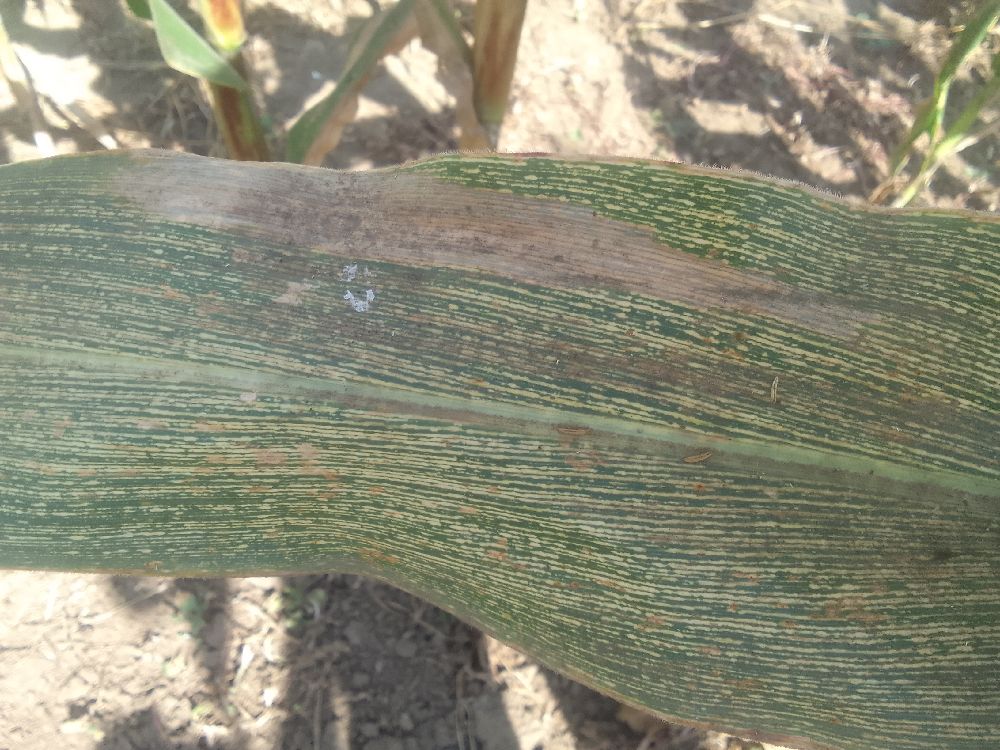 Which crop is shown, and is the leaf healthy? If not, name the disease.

maize, maize streak virus
